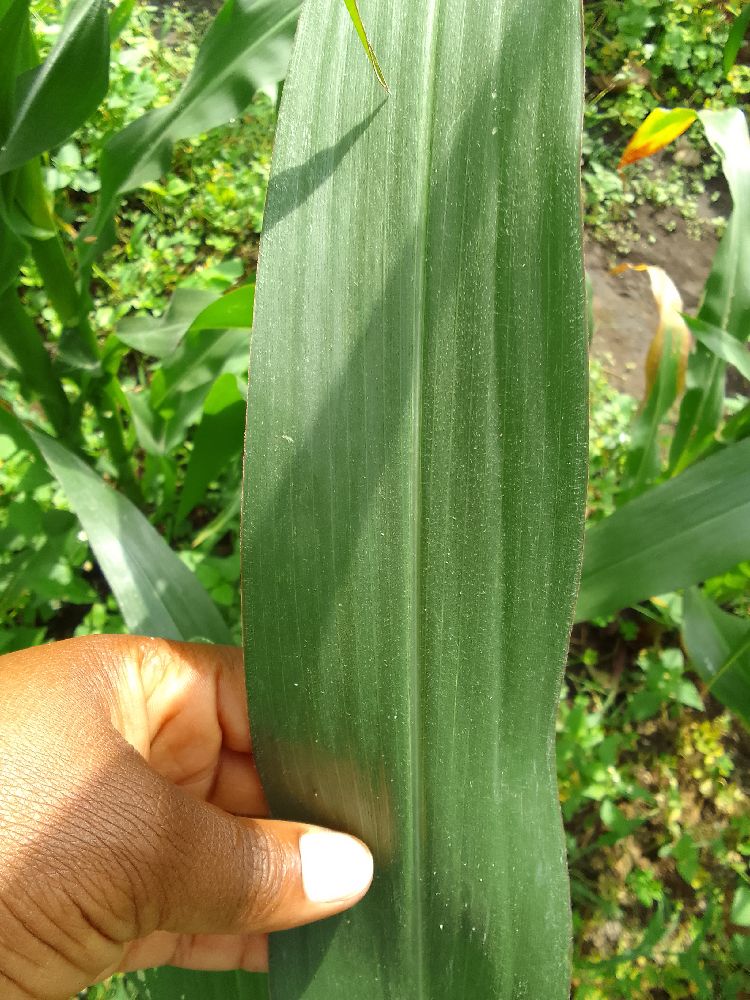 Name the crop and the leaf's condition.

maize, healthy
